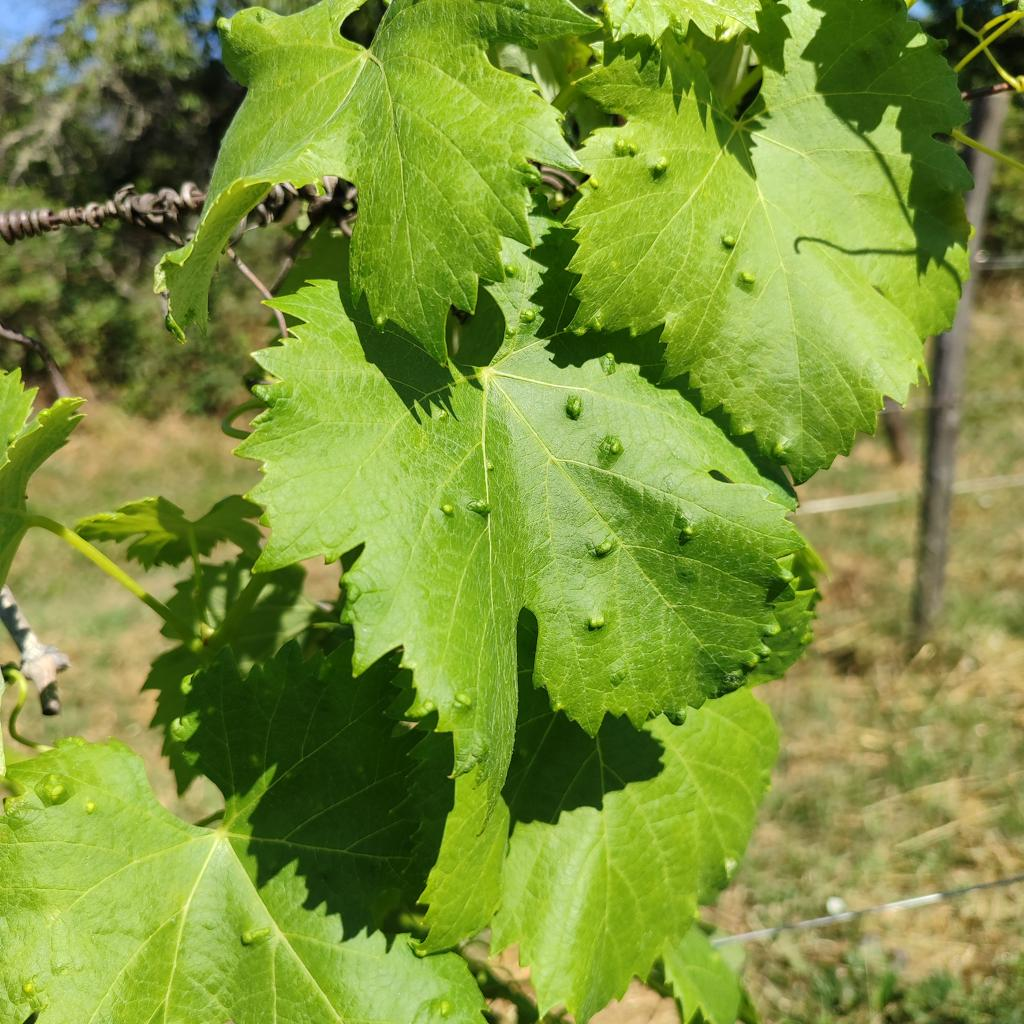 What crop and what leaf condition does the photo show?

grapevine, erineum mite
